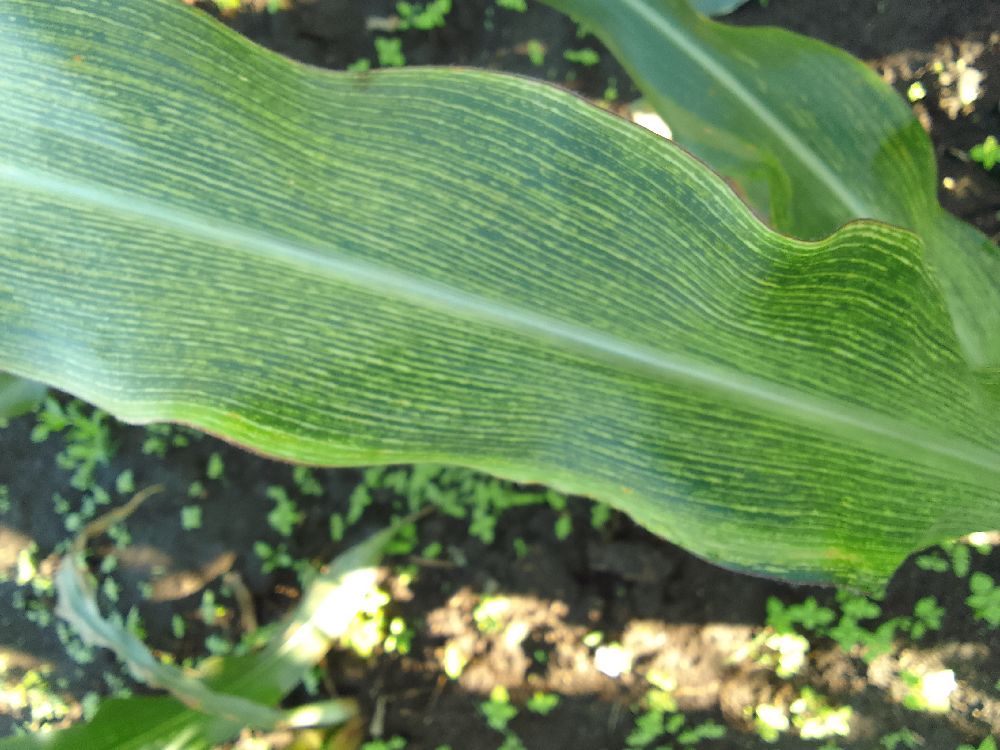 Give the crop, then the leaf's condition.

maize, maize streak virus
